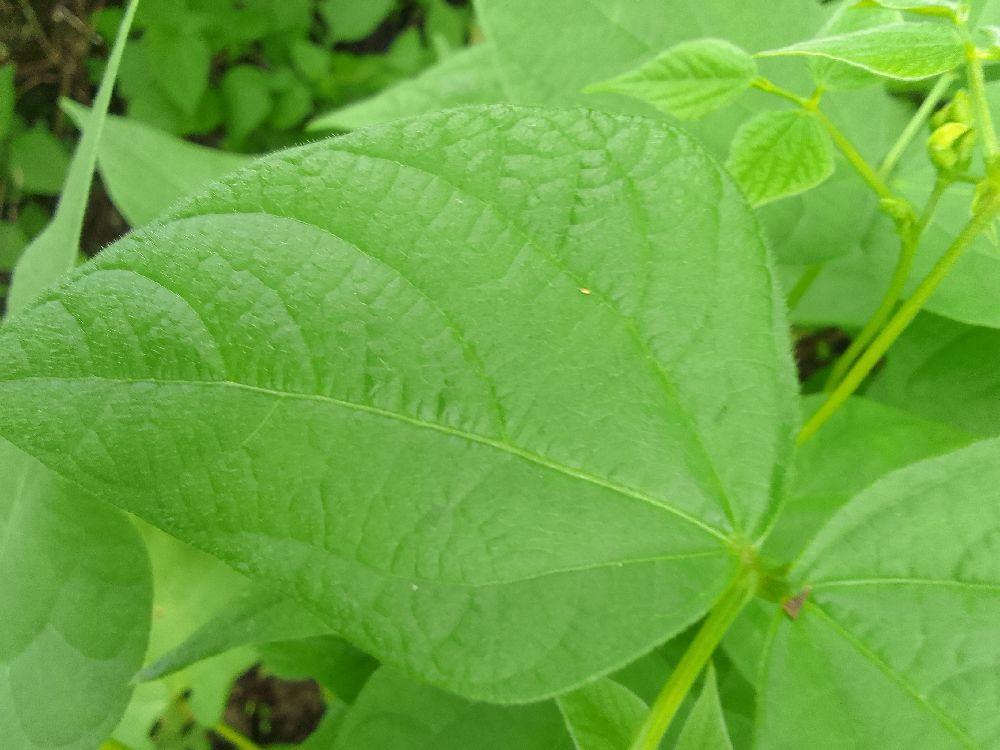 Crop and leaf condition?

common bean, healthy
